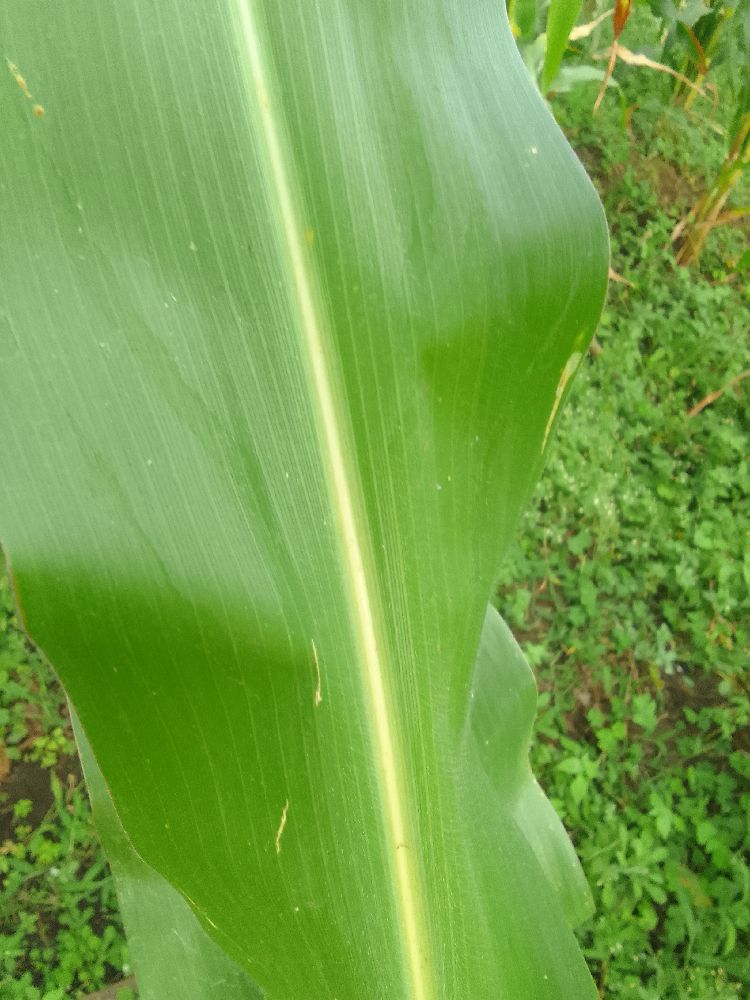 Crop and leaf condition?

maize, healthy
